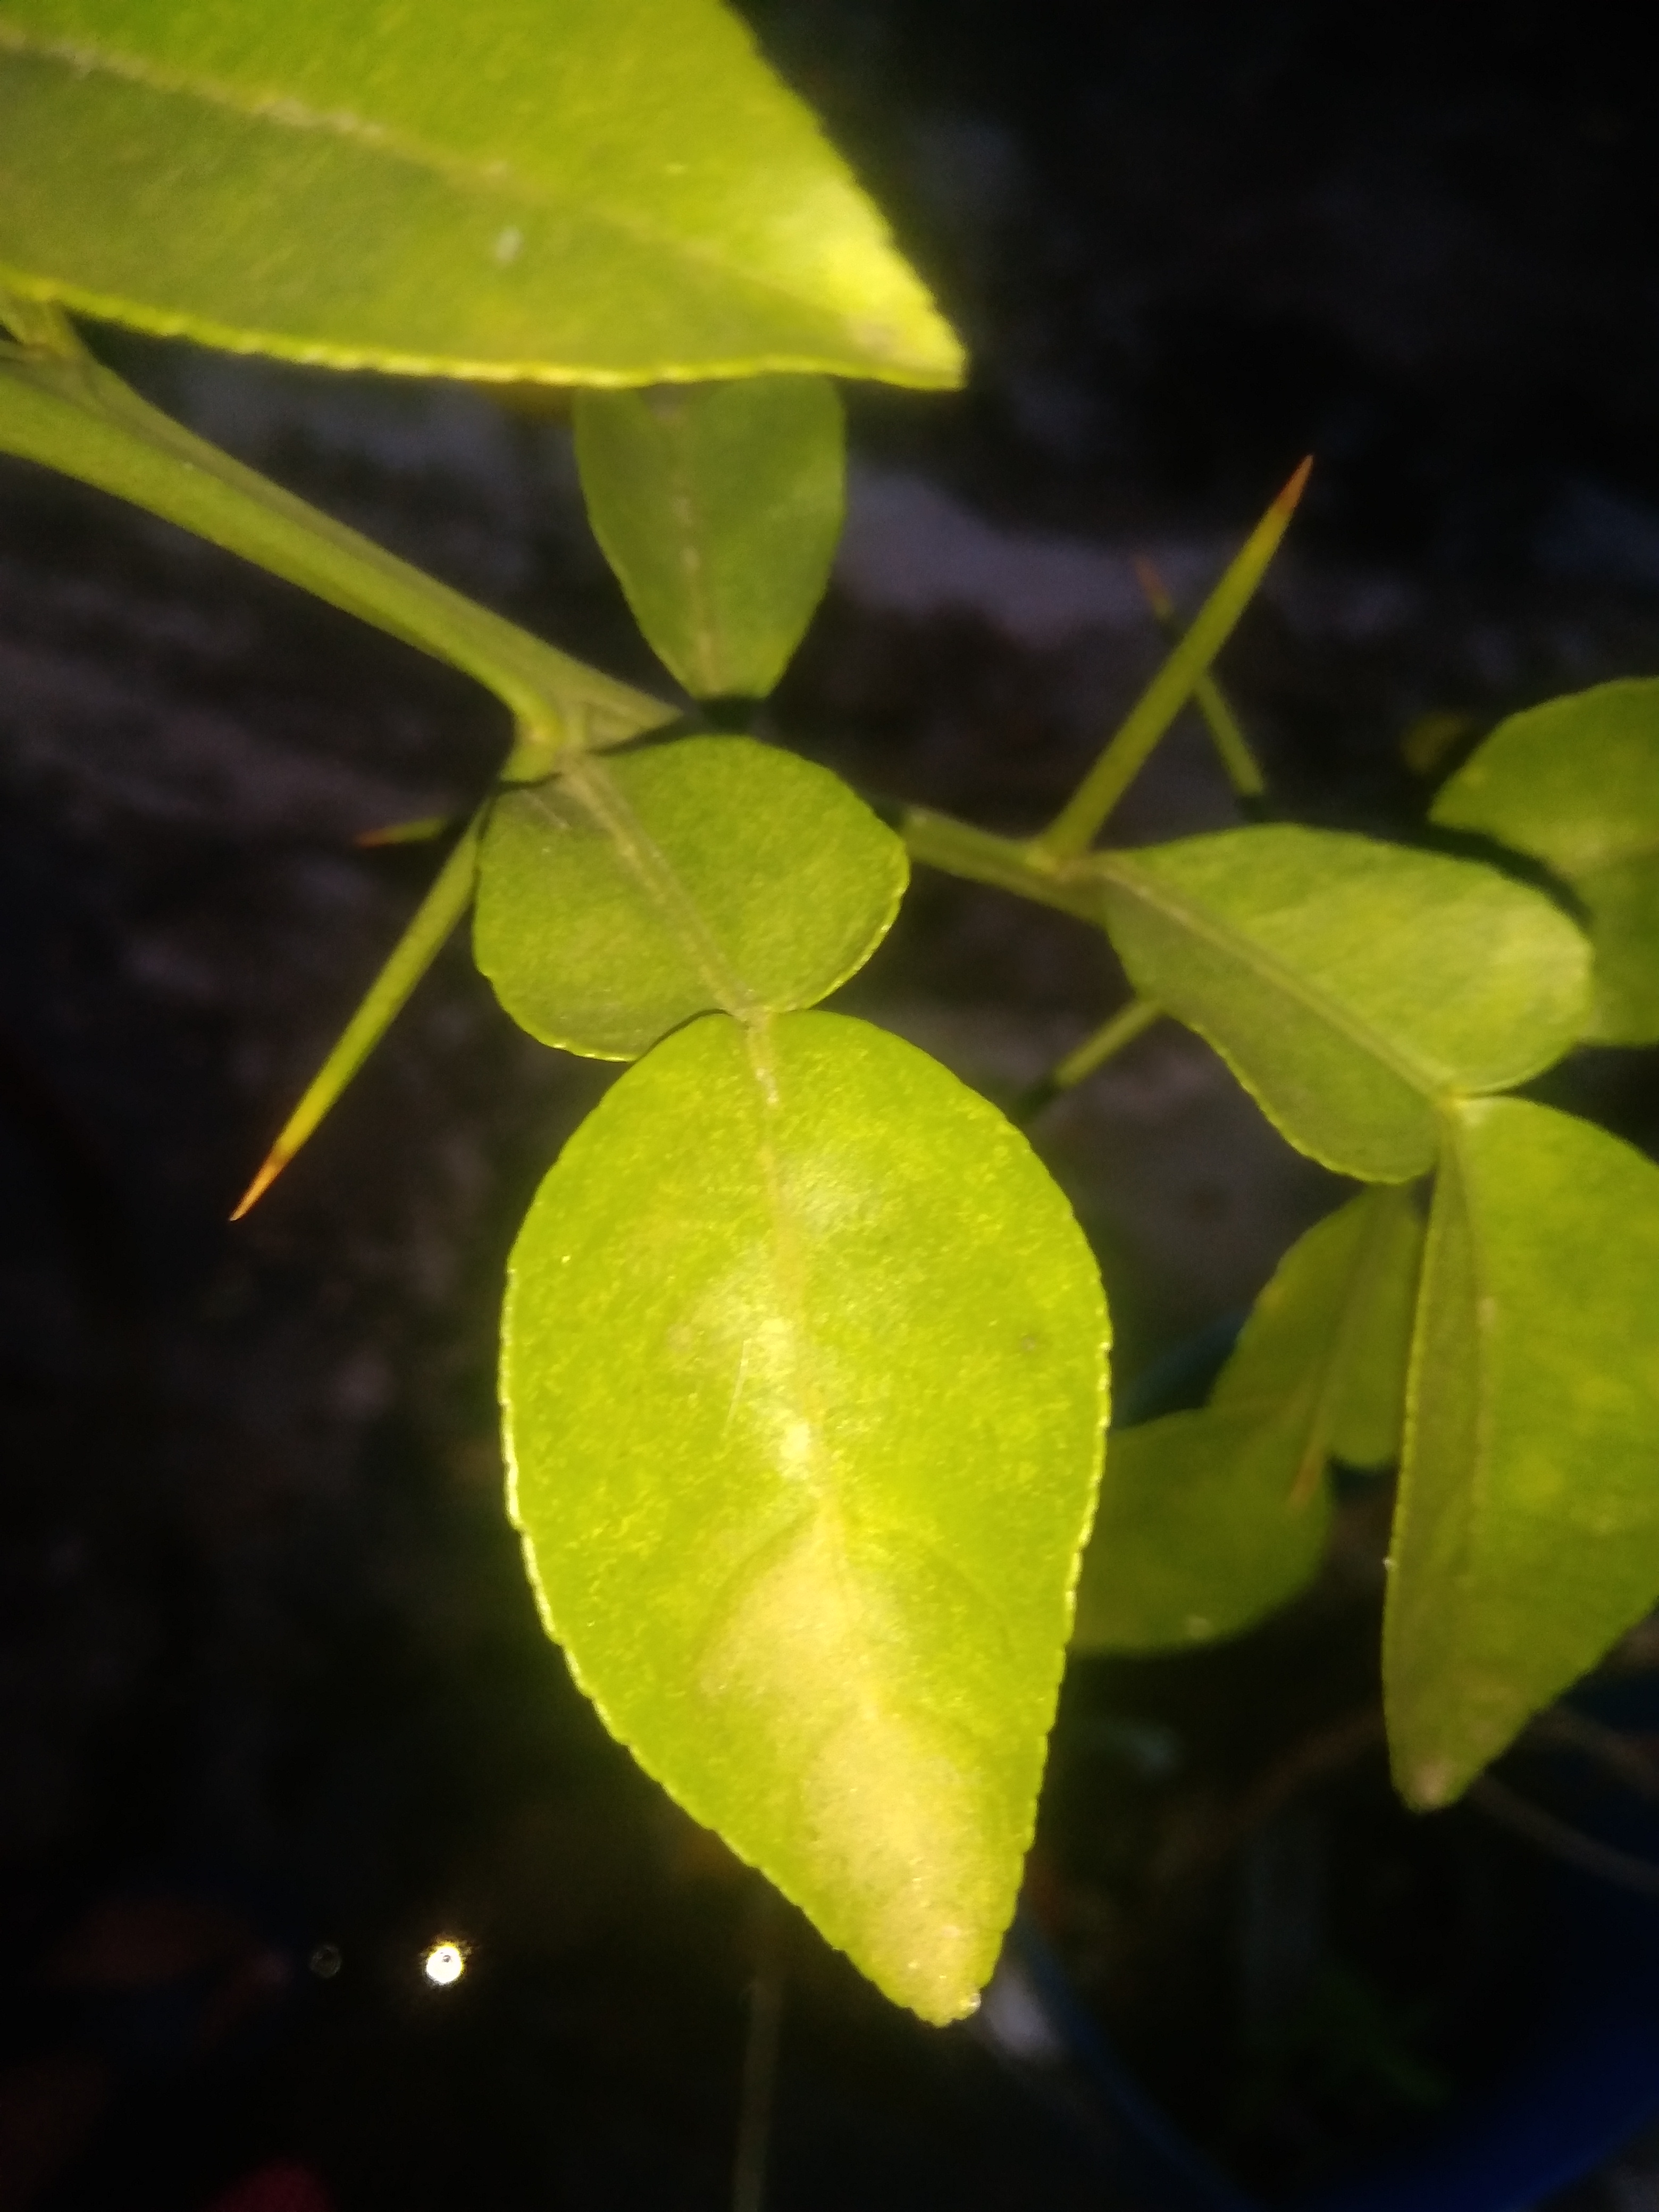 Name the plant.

lemon
